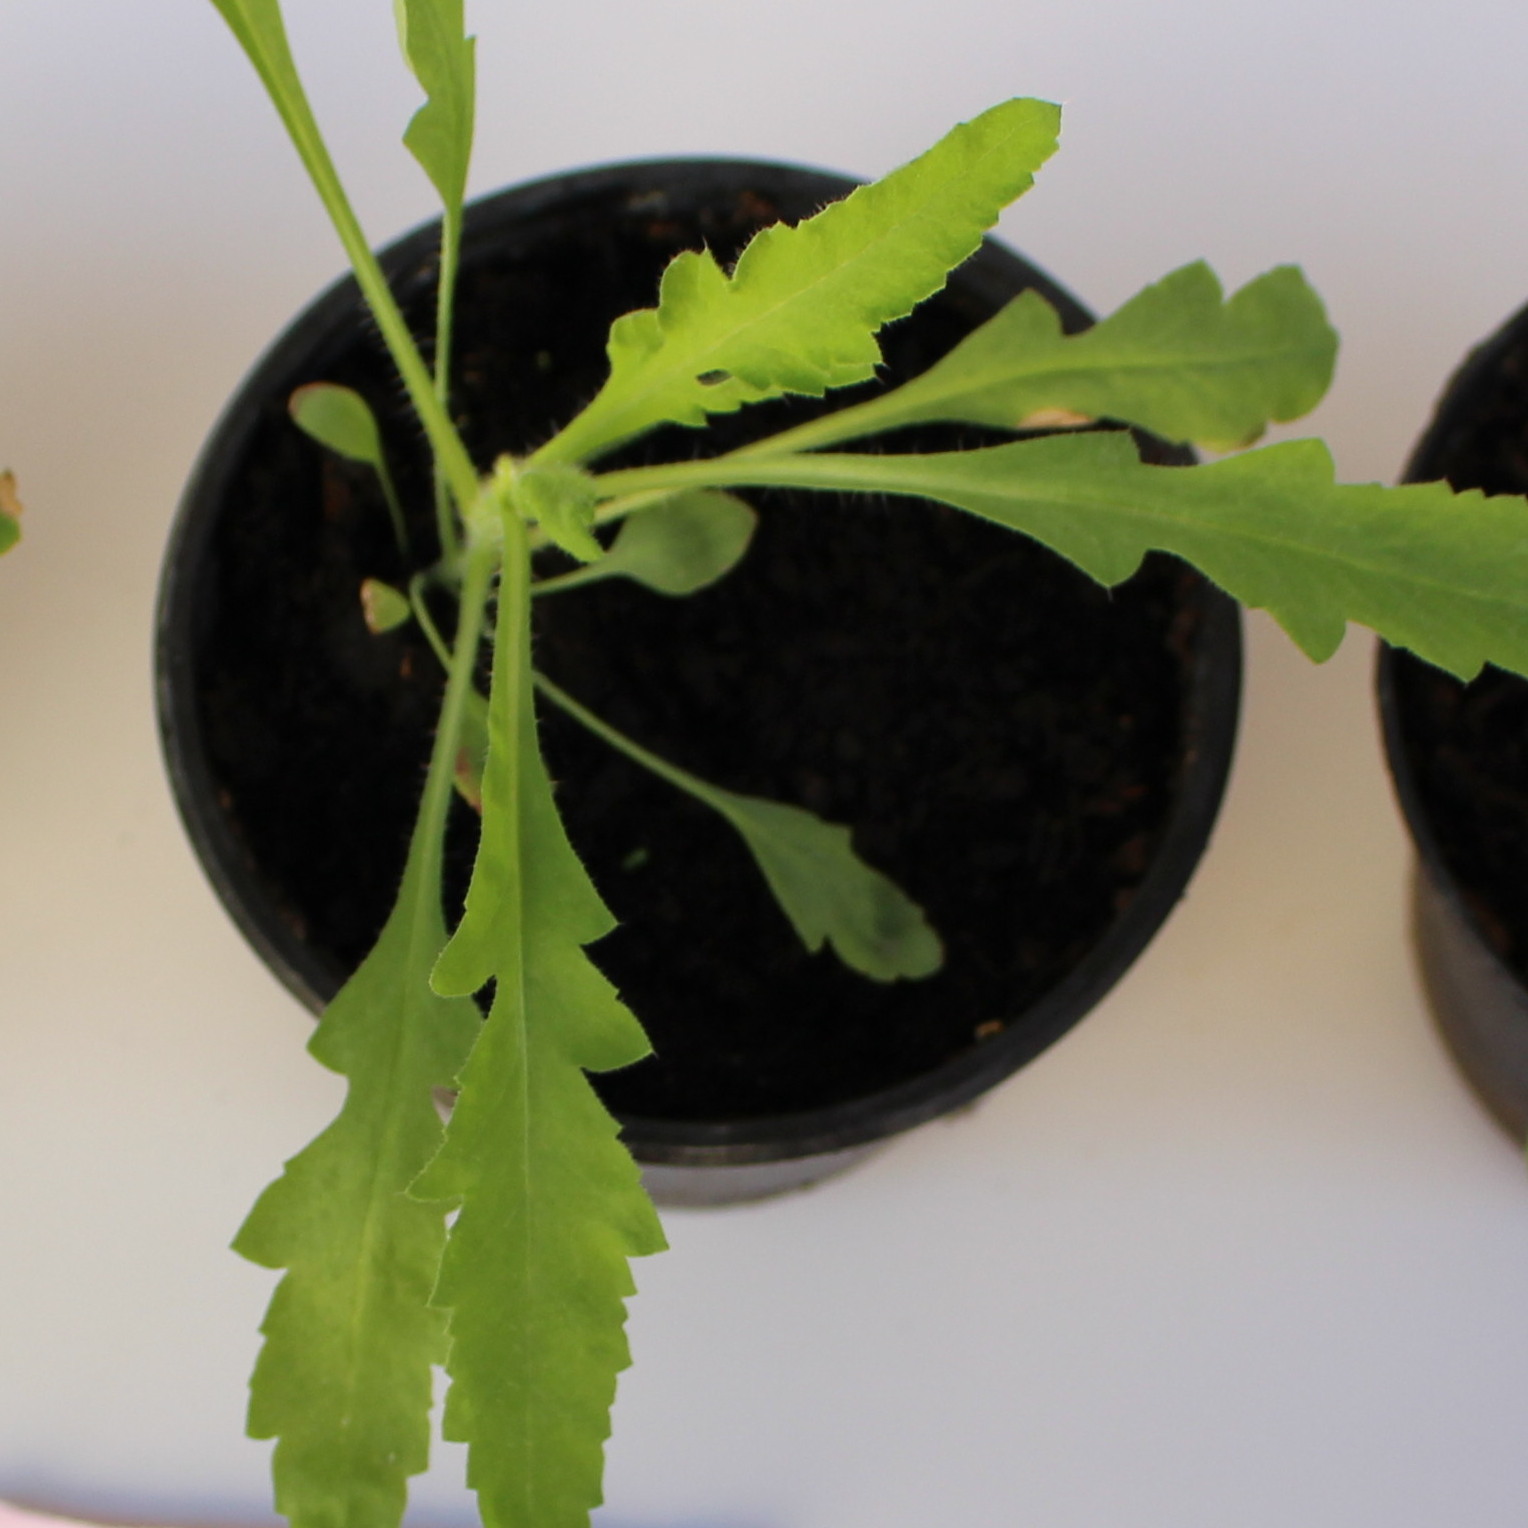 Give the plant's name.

Papaver rhoeas
